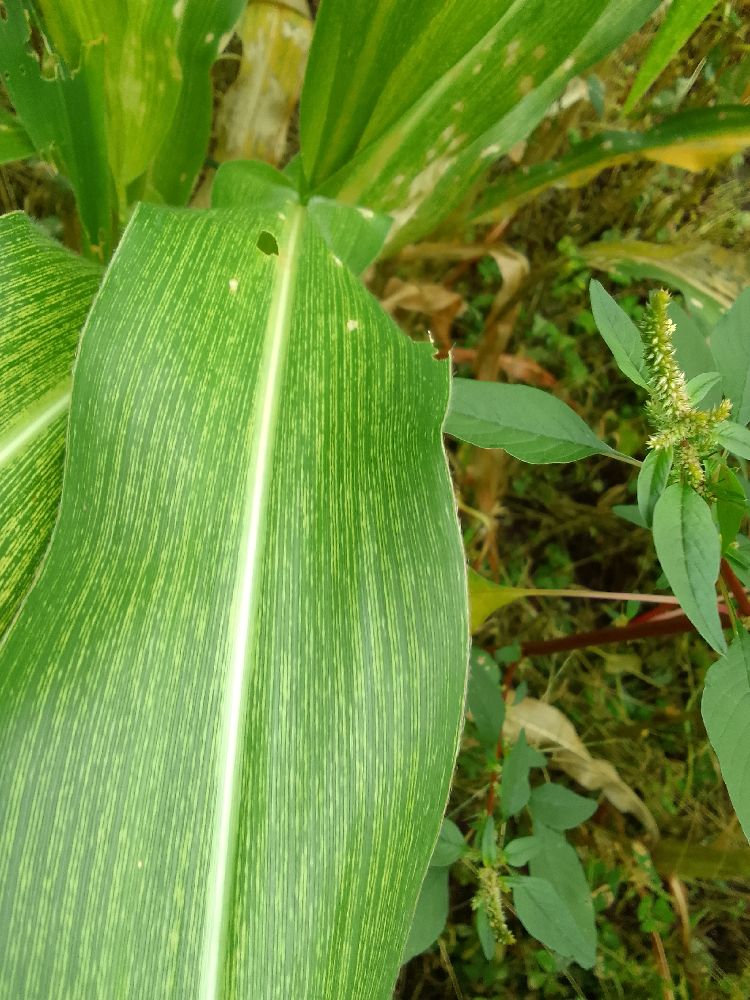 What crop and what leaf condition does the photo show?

maize, maize streak virus
